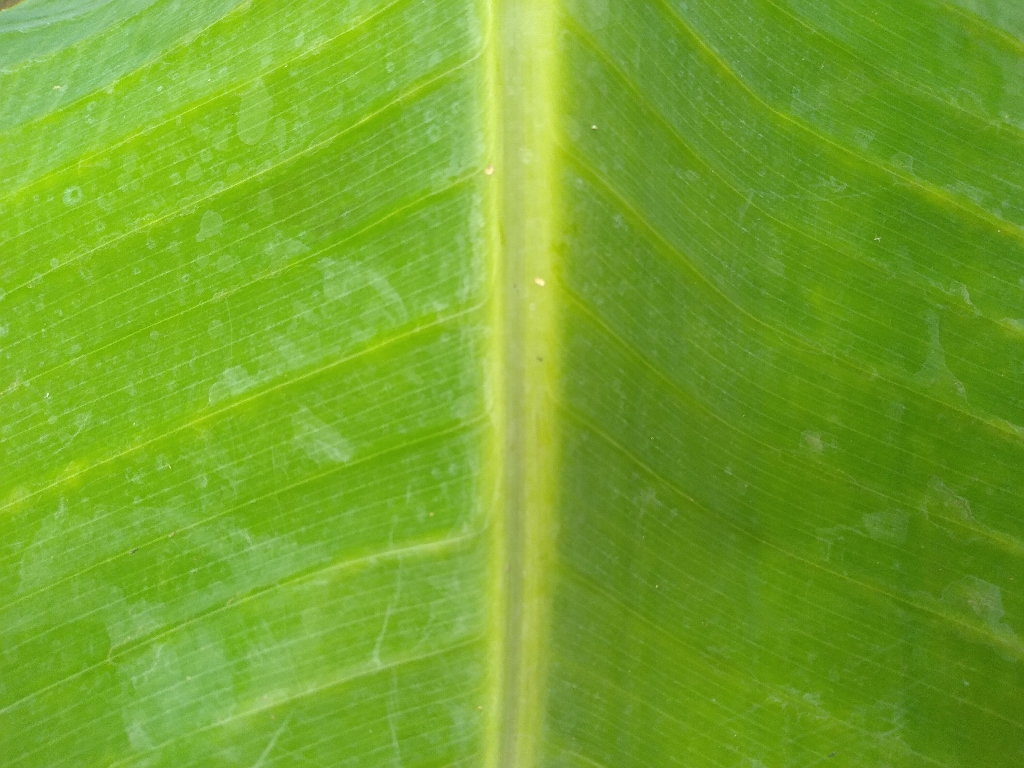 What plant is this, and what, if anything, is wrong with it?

banana, healthy
